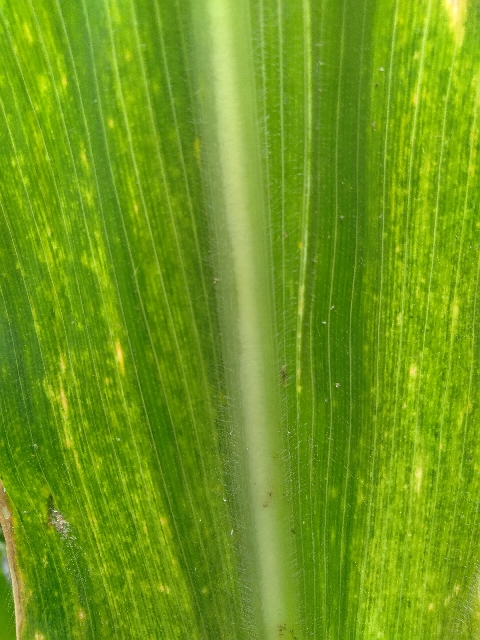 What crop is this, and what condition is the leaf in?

maize, maize lethal necrosis
